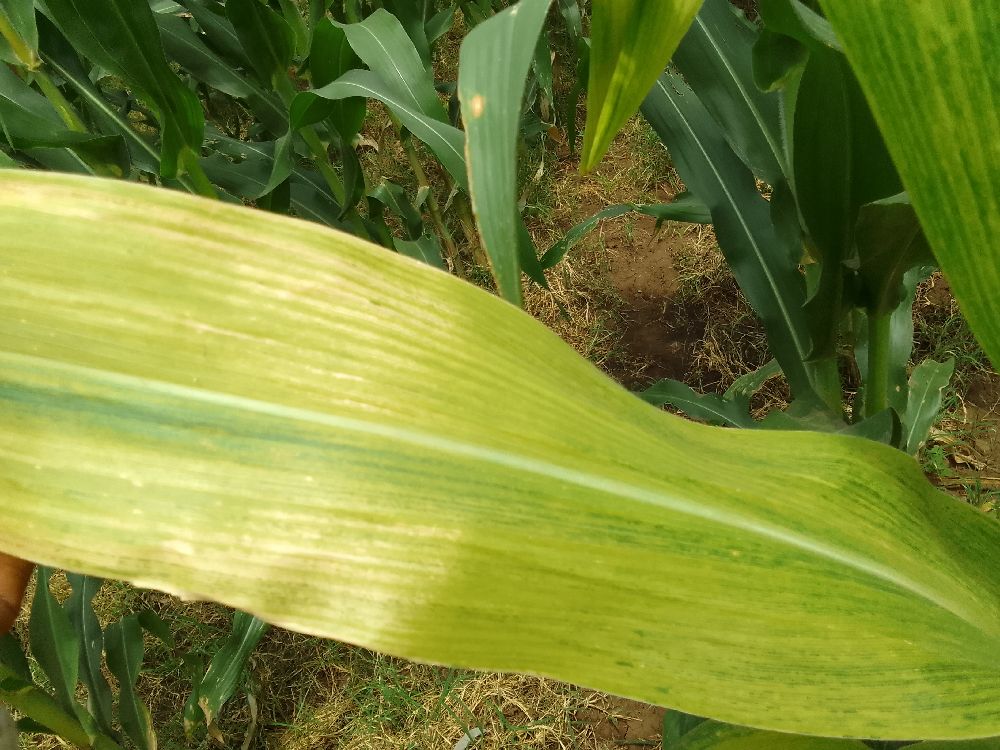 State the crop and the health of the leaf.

maize, maize lethal necrosis
